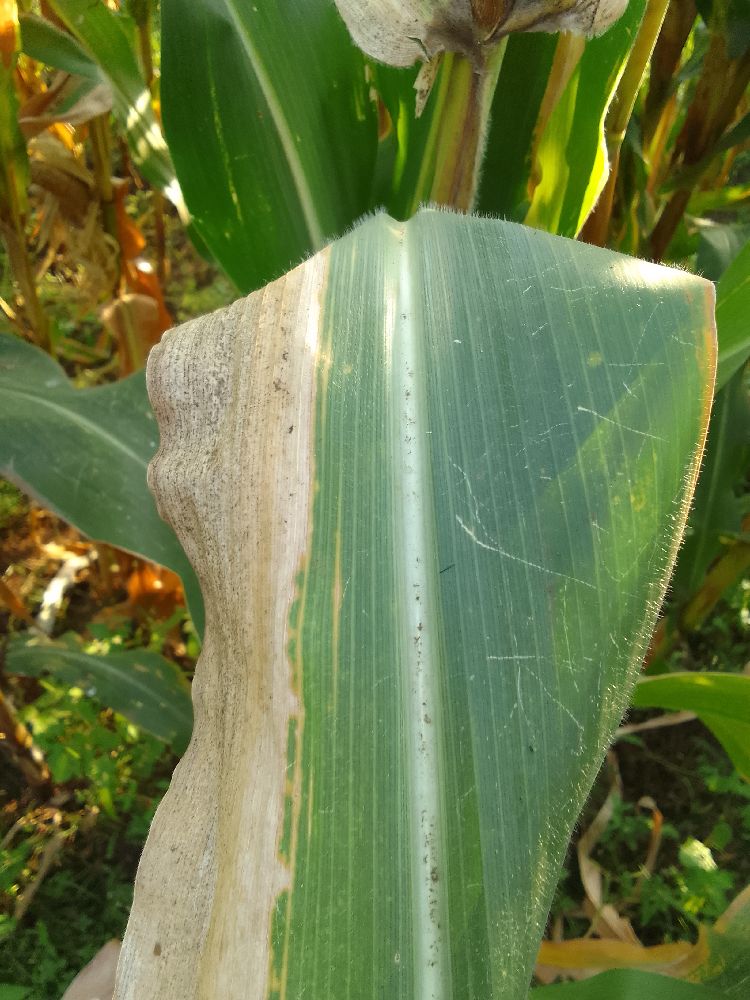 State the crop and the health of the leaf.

maize, maize lethal necrosis
